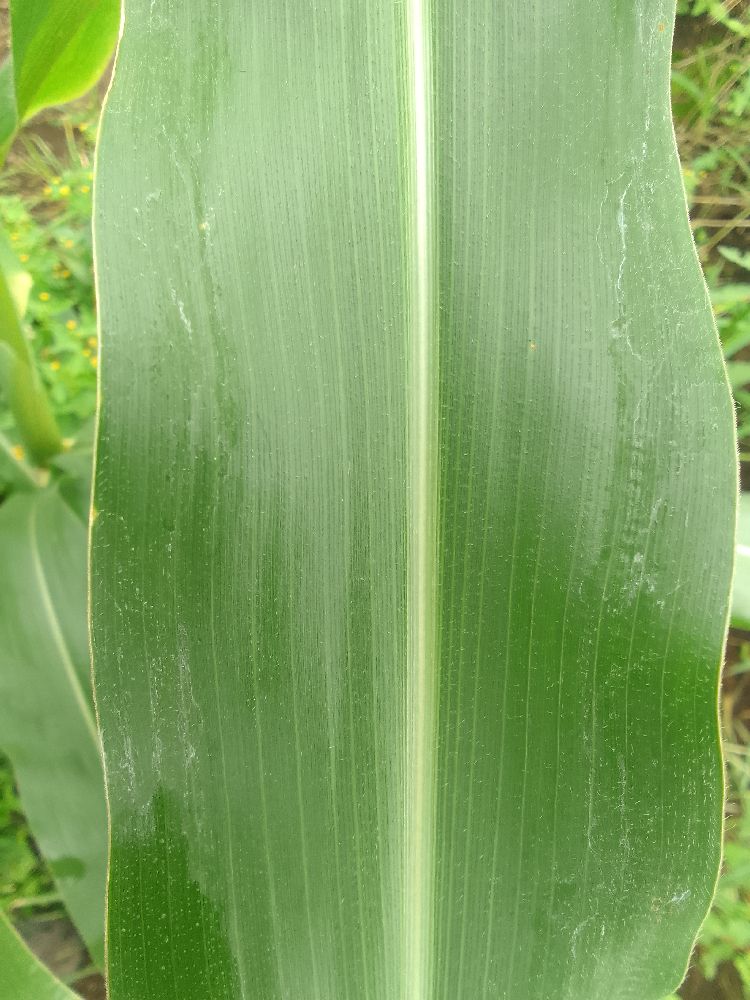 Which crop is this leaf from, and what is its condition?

maize, healthy
